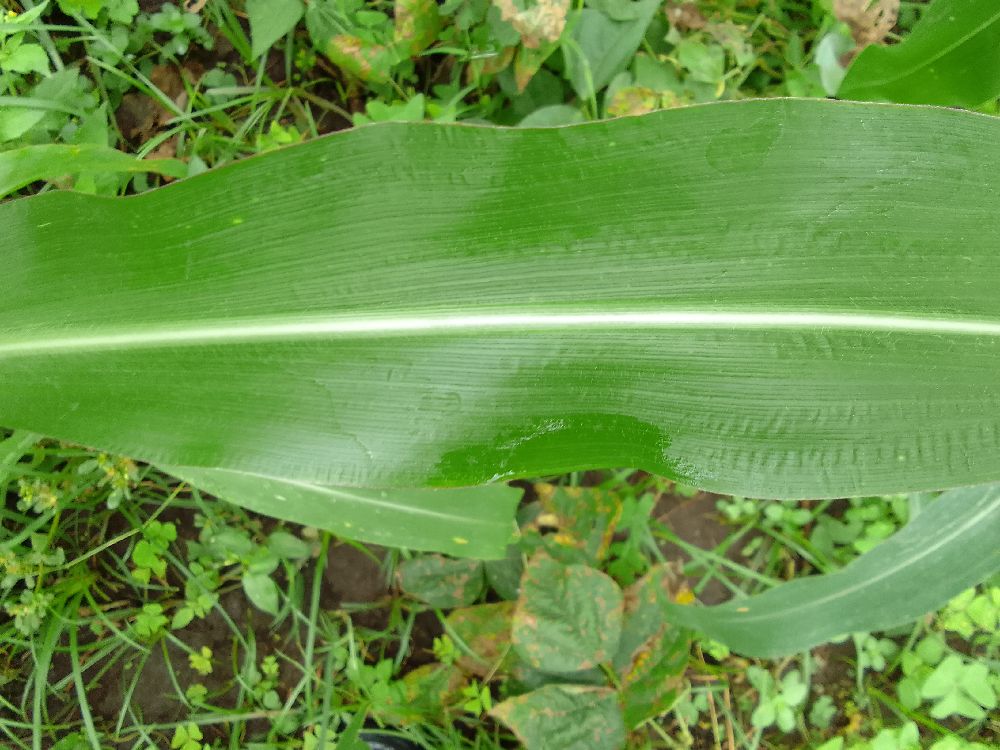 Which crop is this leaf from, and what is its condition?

maize, healthy
